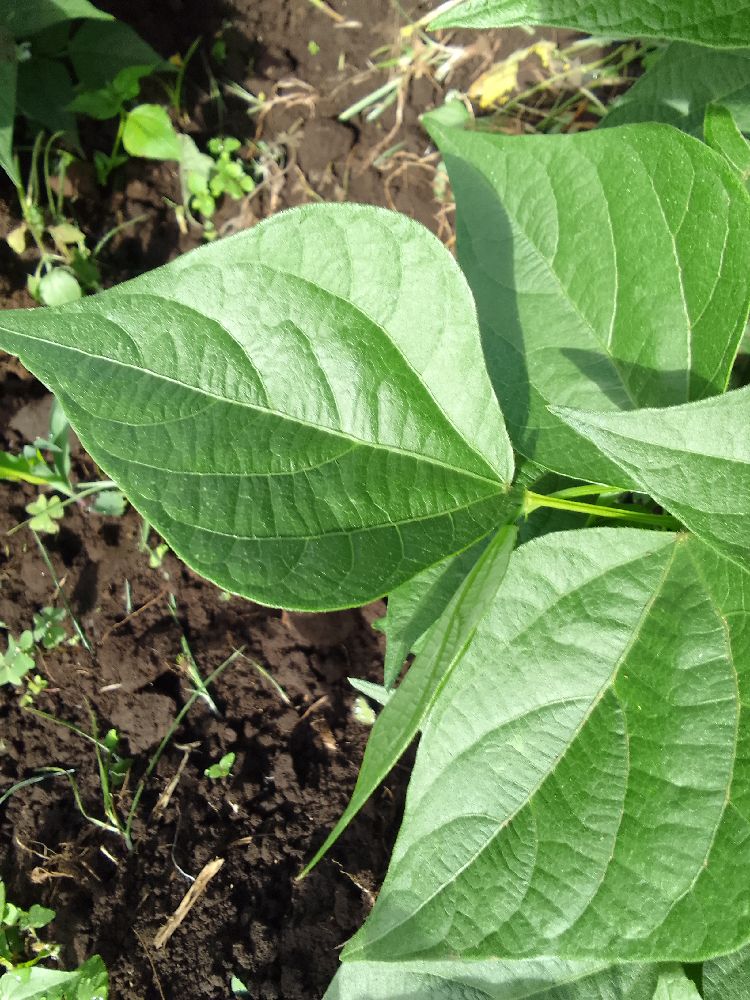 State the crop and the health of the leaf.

common bean, healthy
